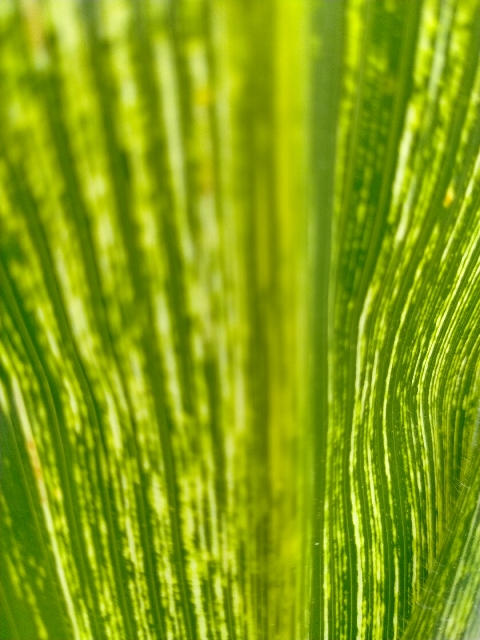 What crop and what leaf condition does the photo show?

maize, maize streak virus
